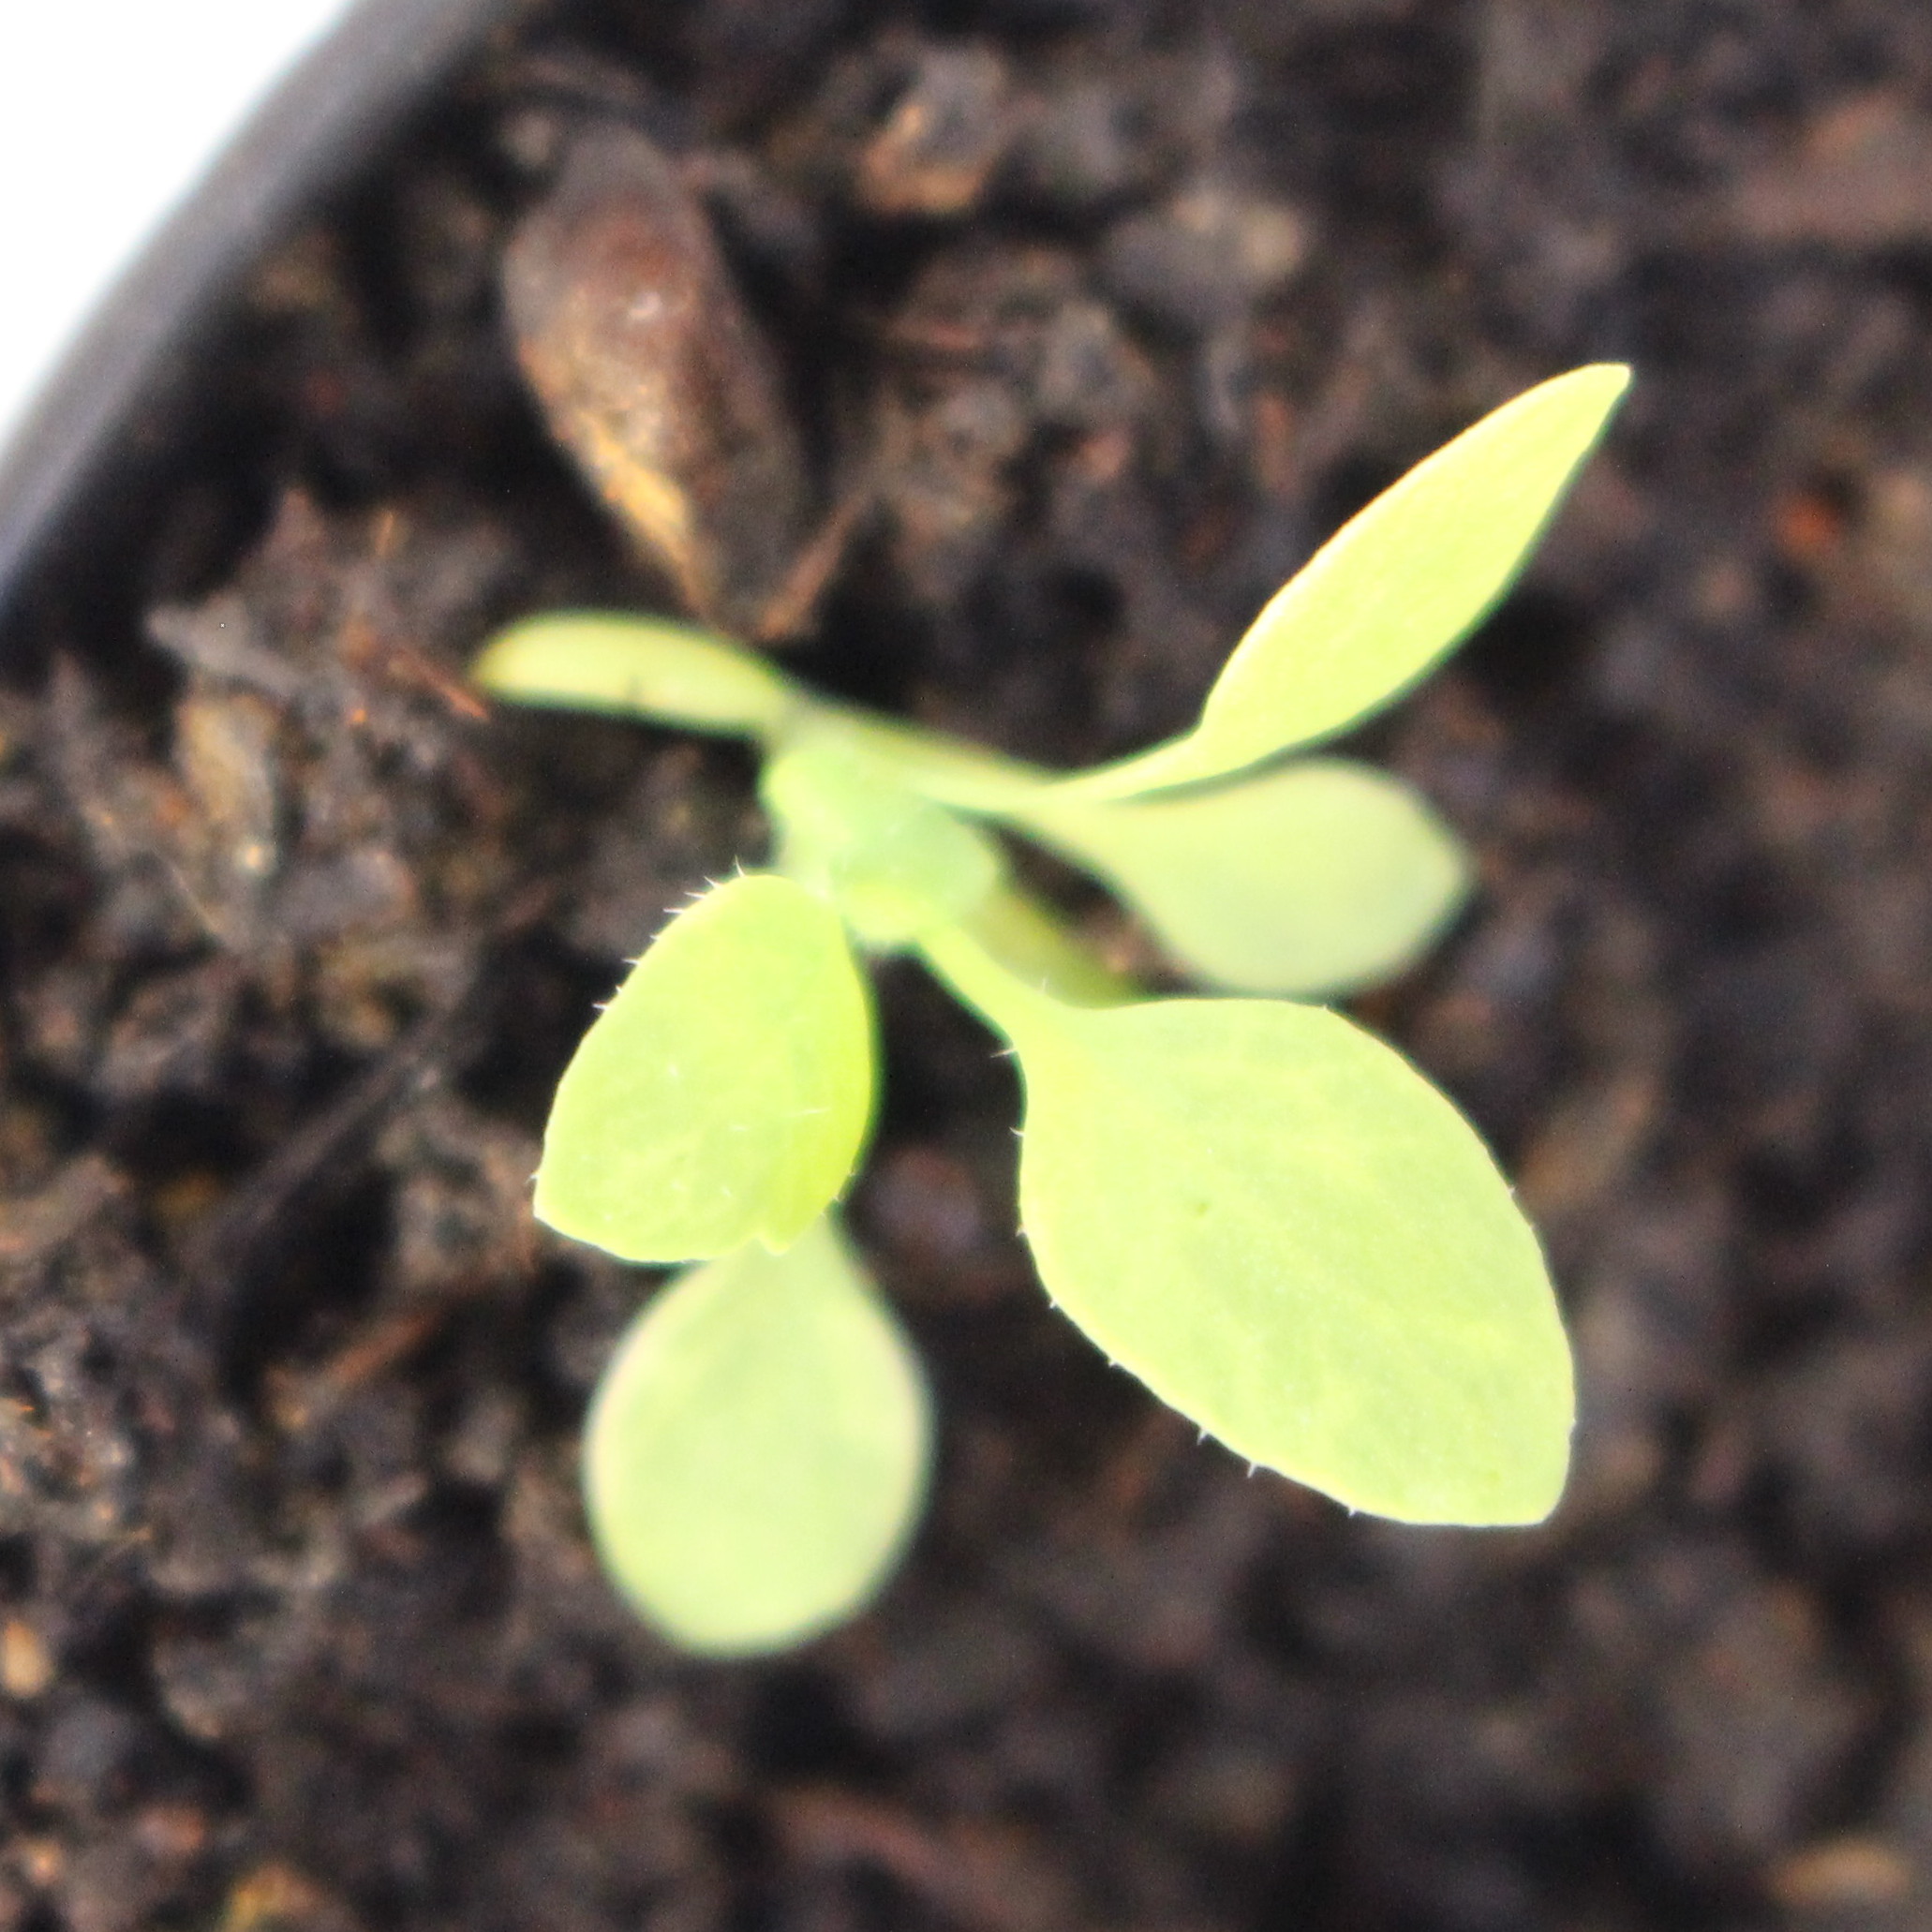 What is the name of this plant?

Papaver rhoeas
